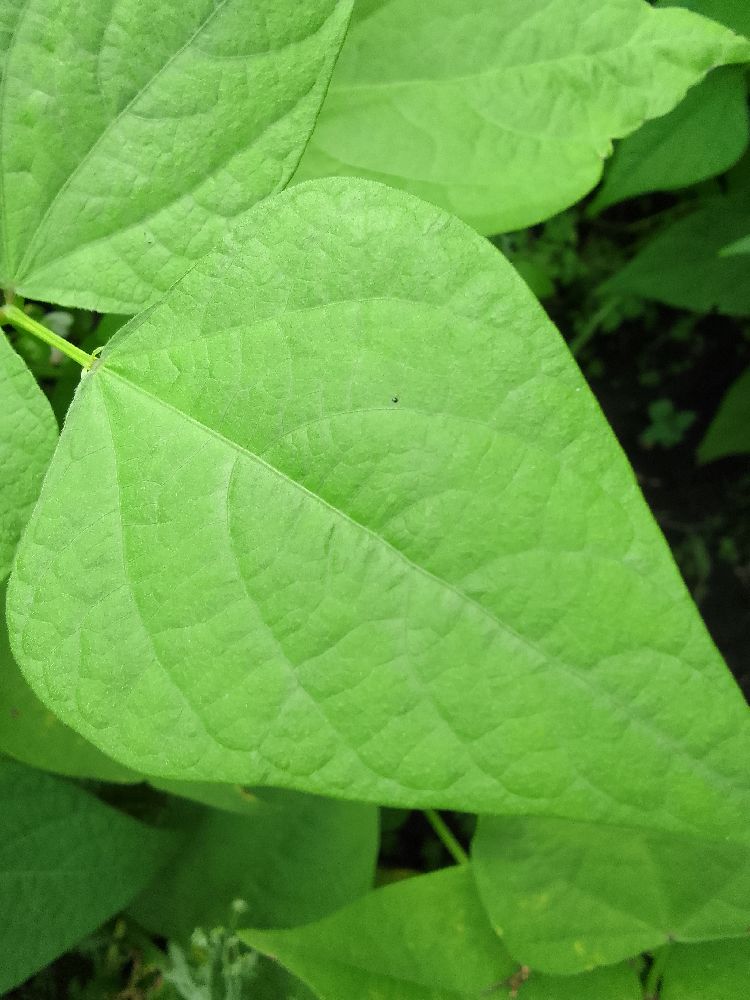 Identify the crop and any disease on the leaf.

common bean, healthy
